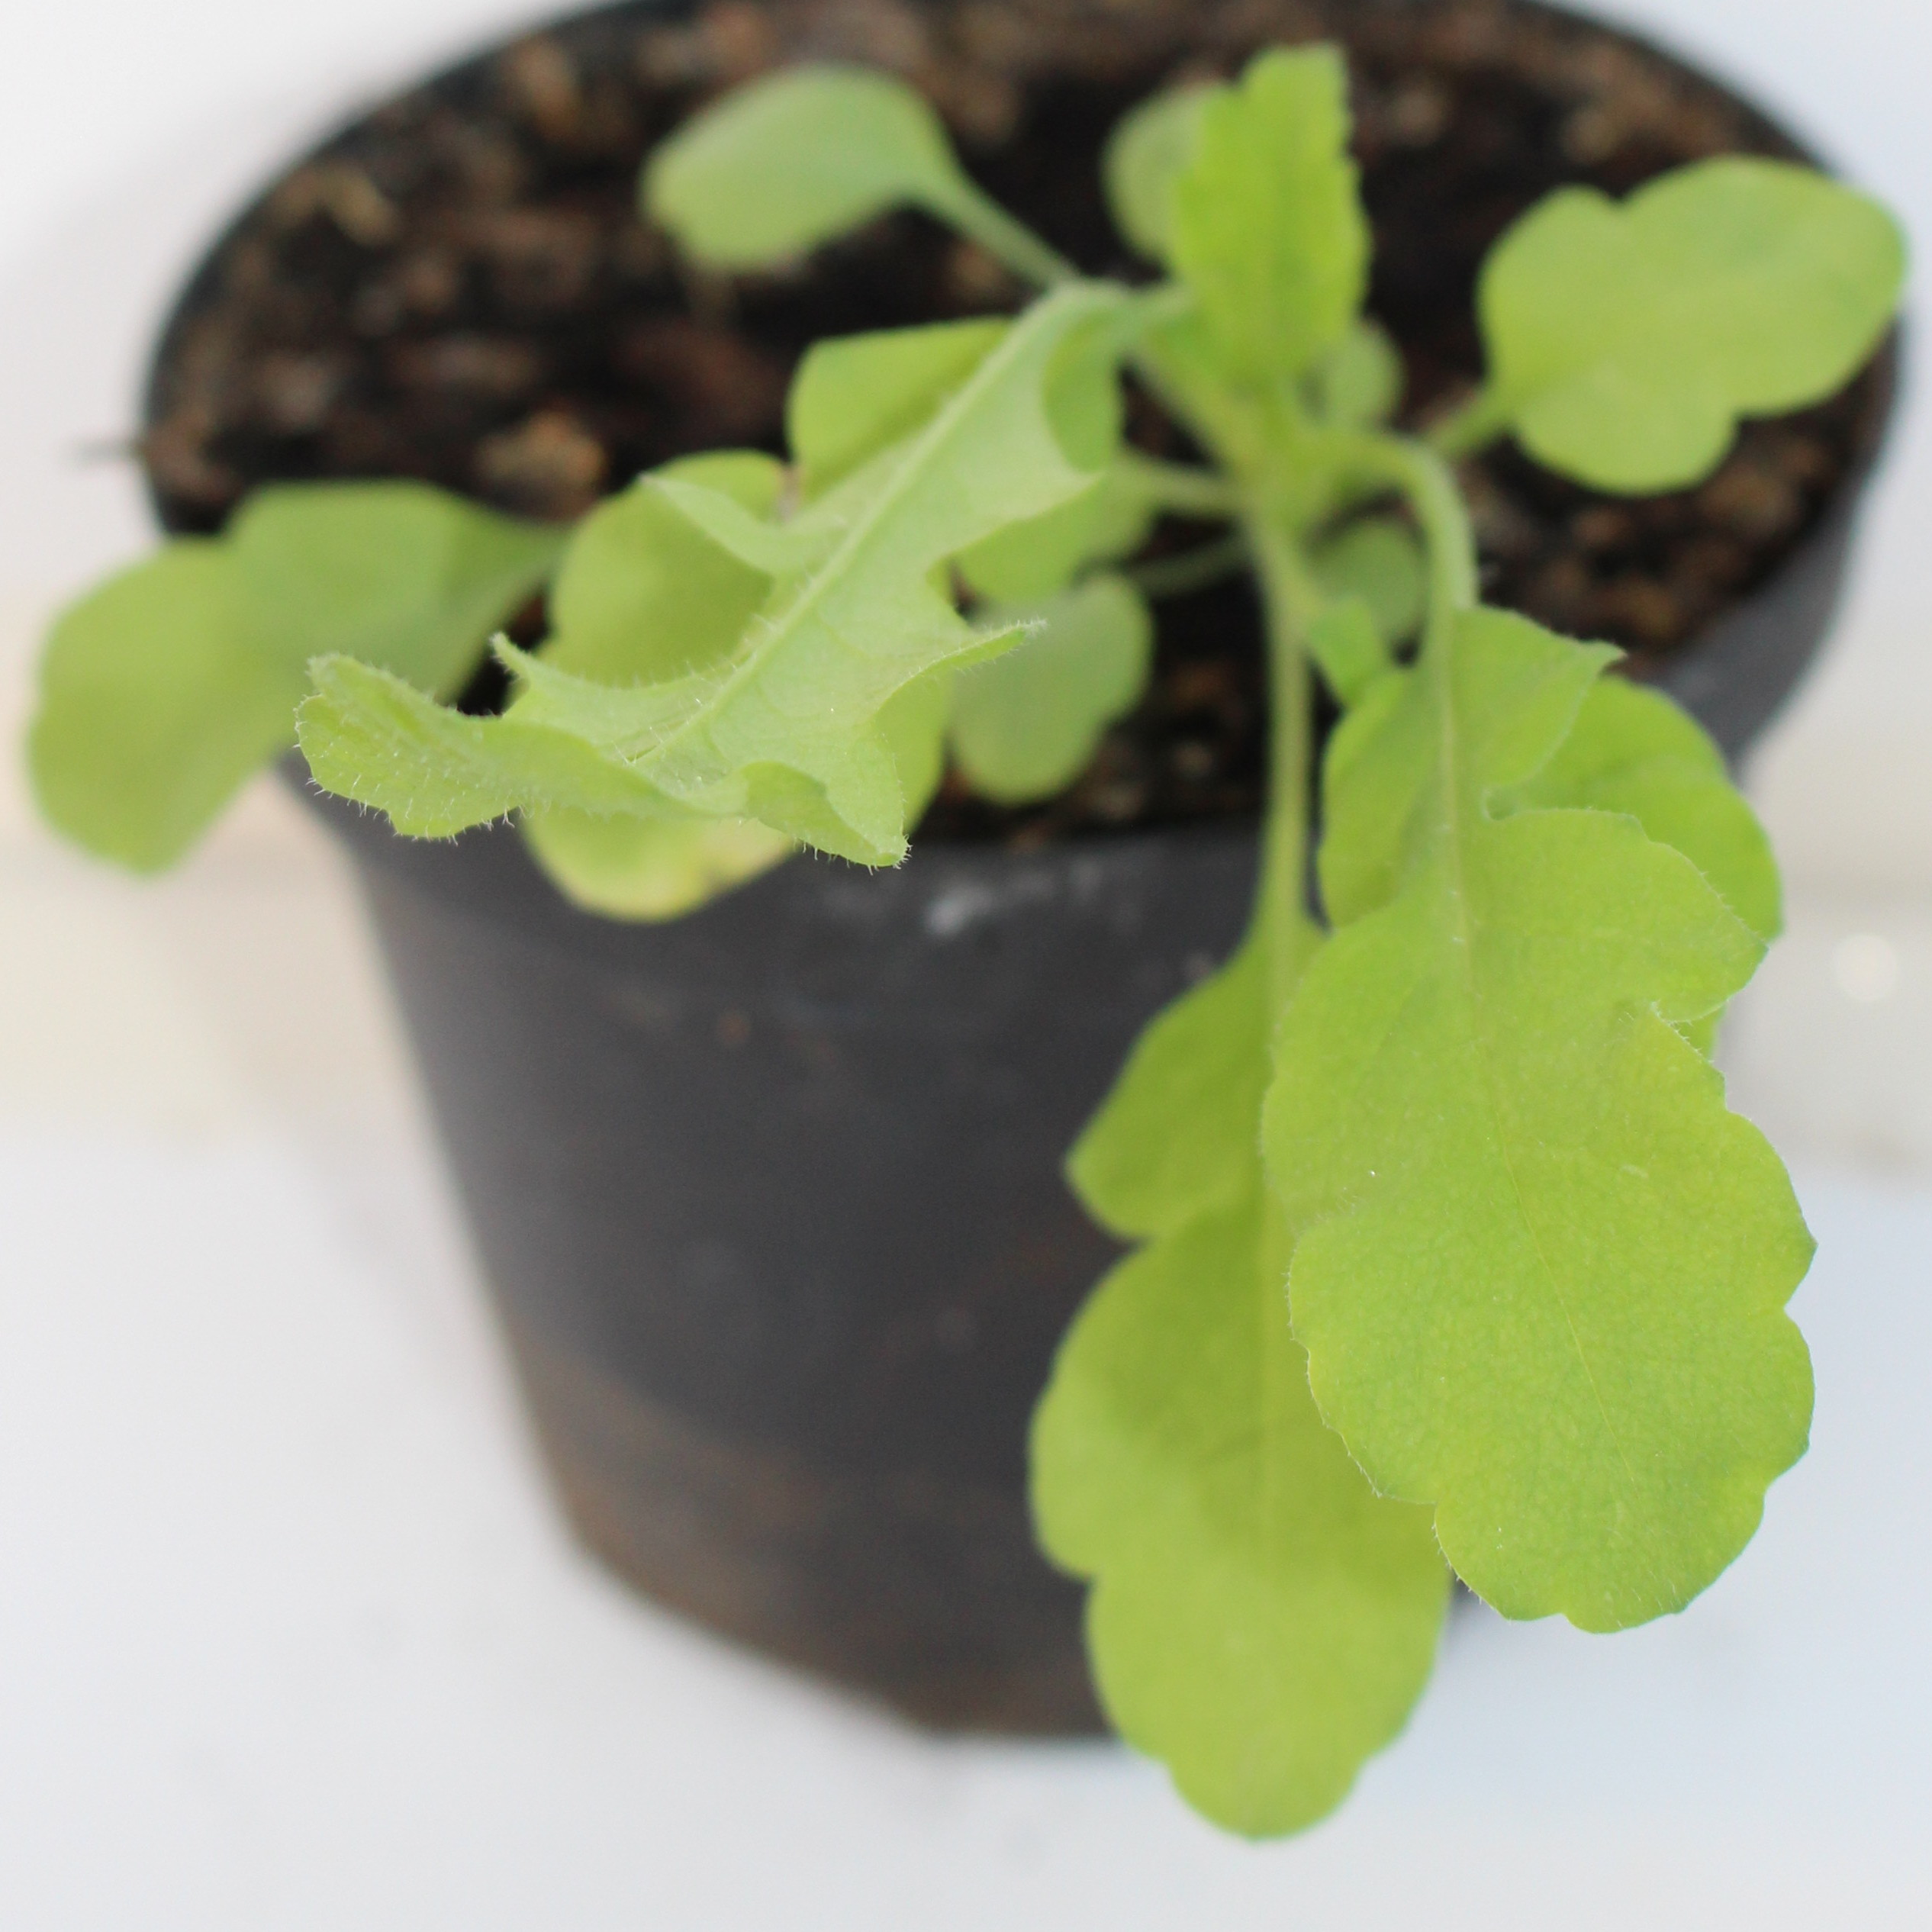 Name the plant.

Papaver rhoeas
